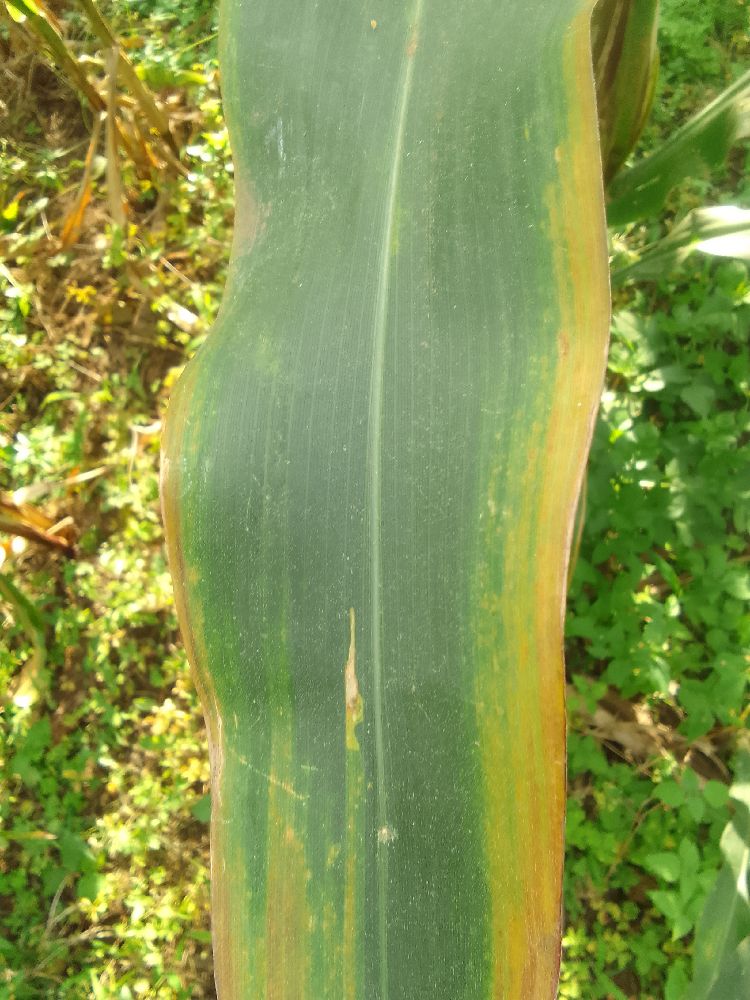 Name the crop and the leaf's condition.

maize, maize lethal necrosis
